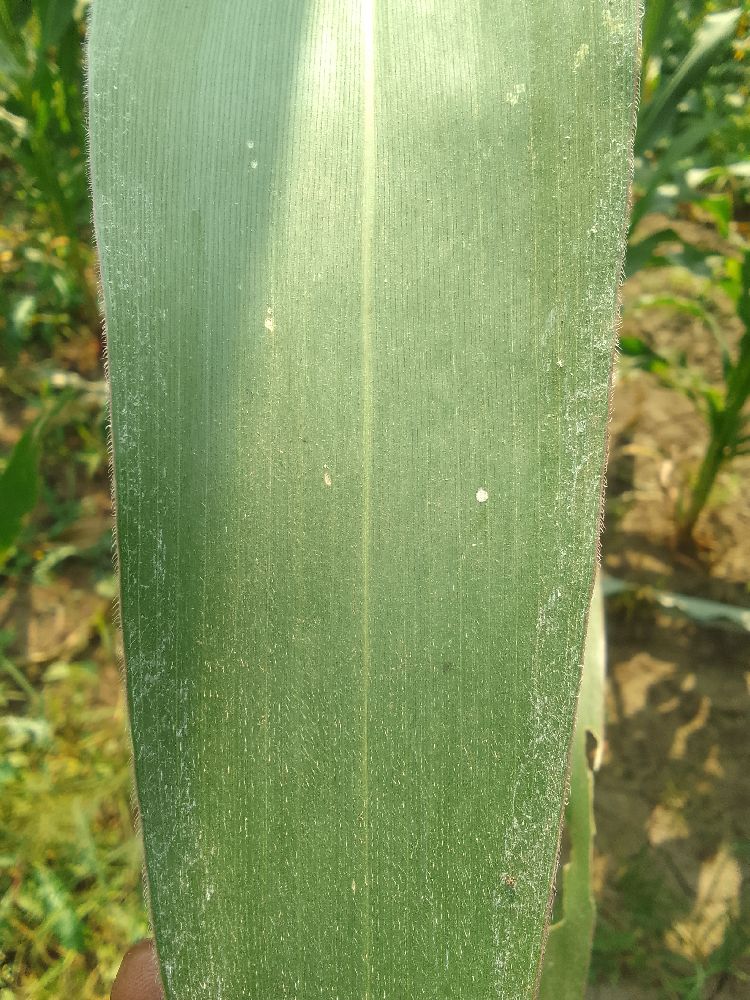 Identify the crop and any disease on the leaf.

maize, healthy
